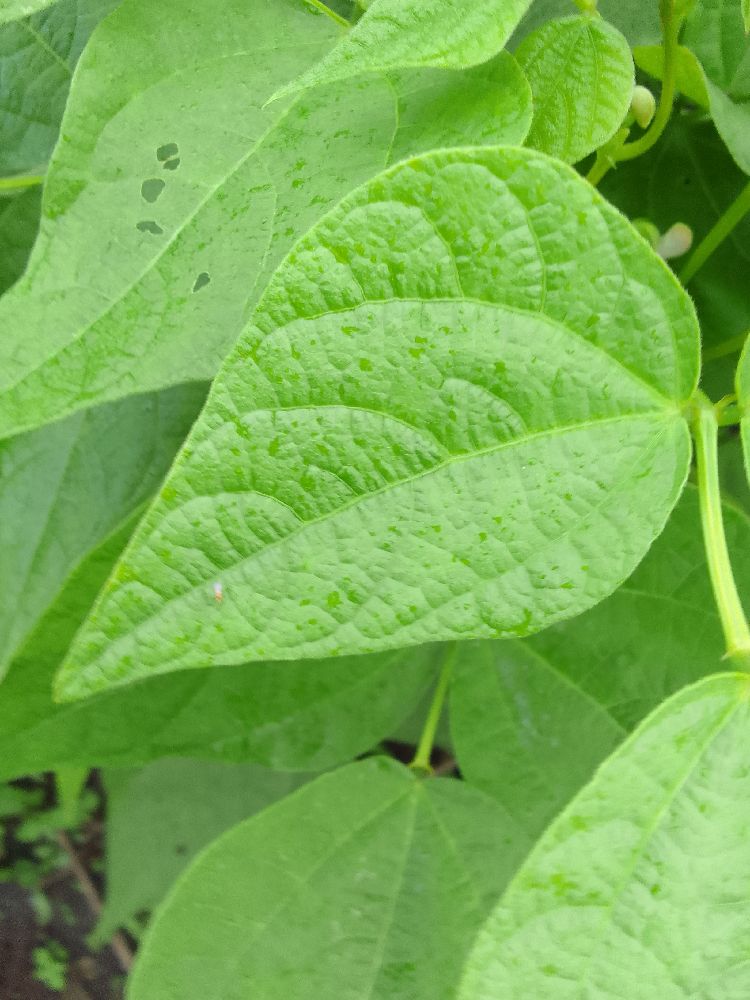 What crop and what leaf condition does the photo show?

common bean, healthy
